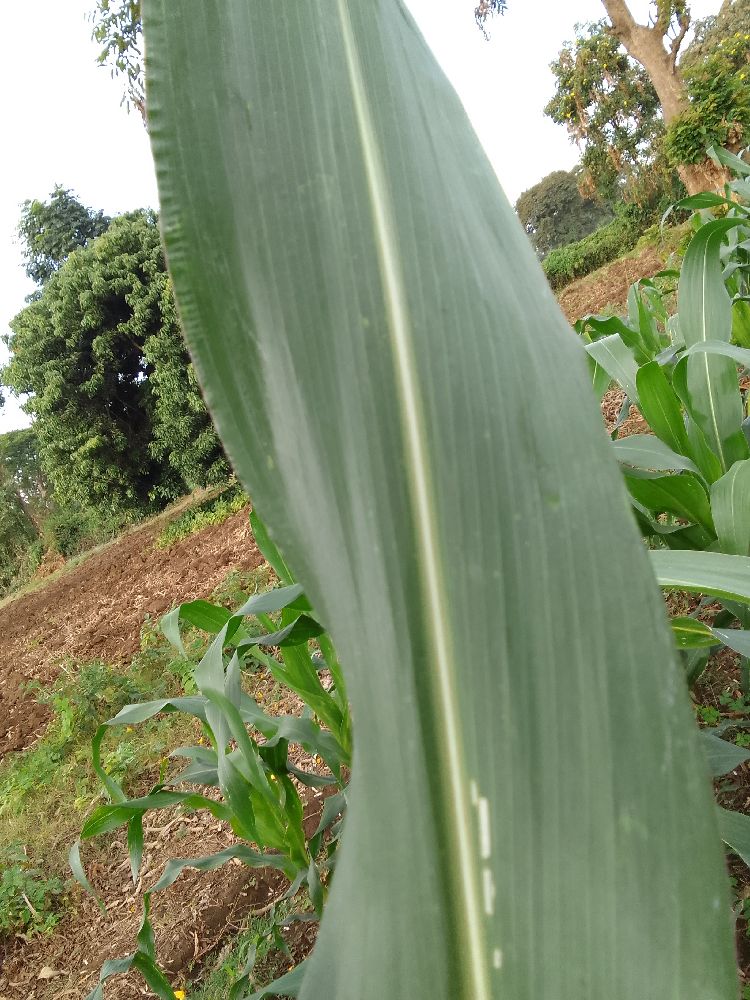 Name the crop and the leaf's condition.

maize, healthy
